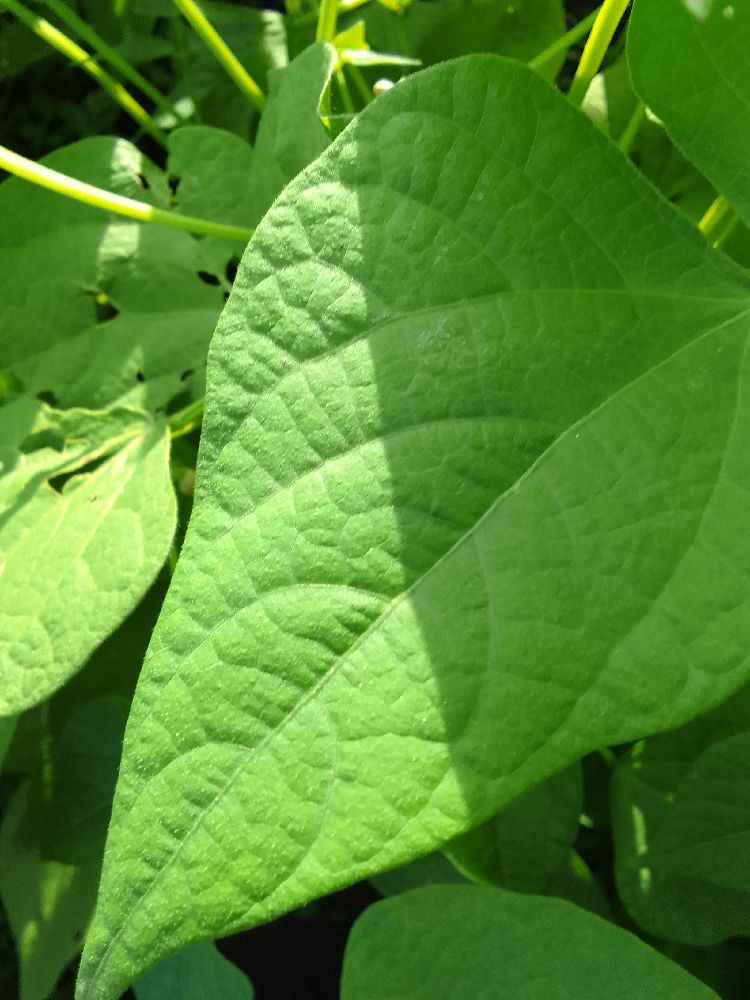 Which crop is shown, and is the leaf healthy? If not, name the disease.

common bean, healthy
